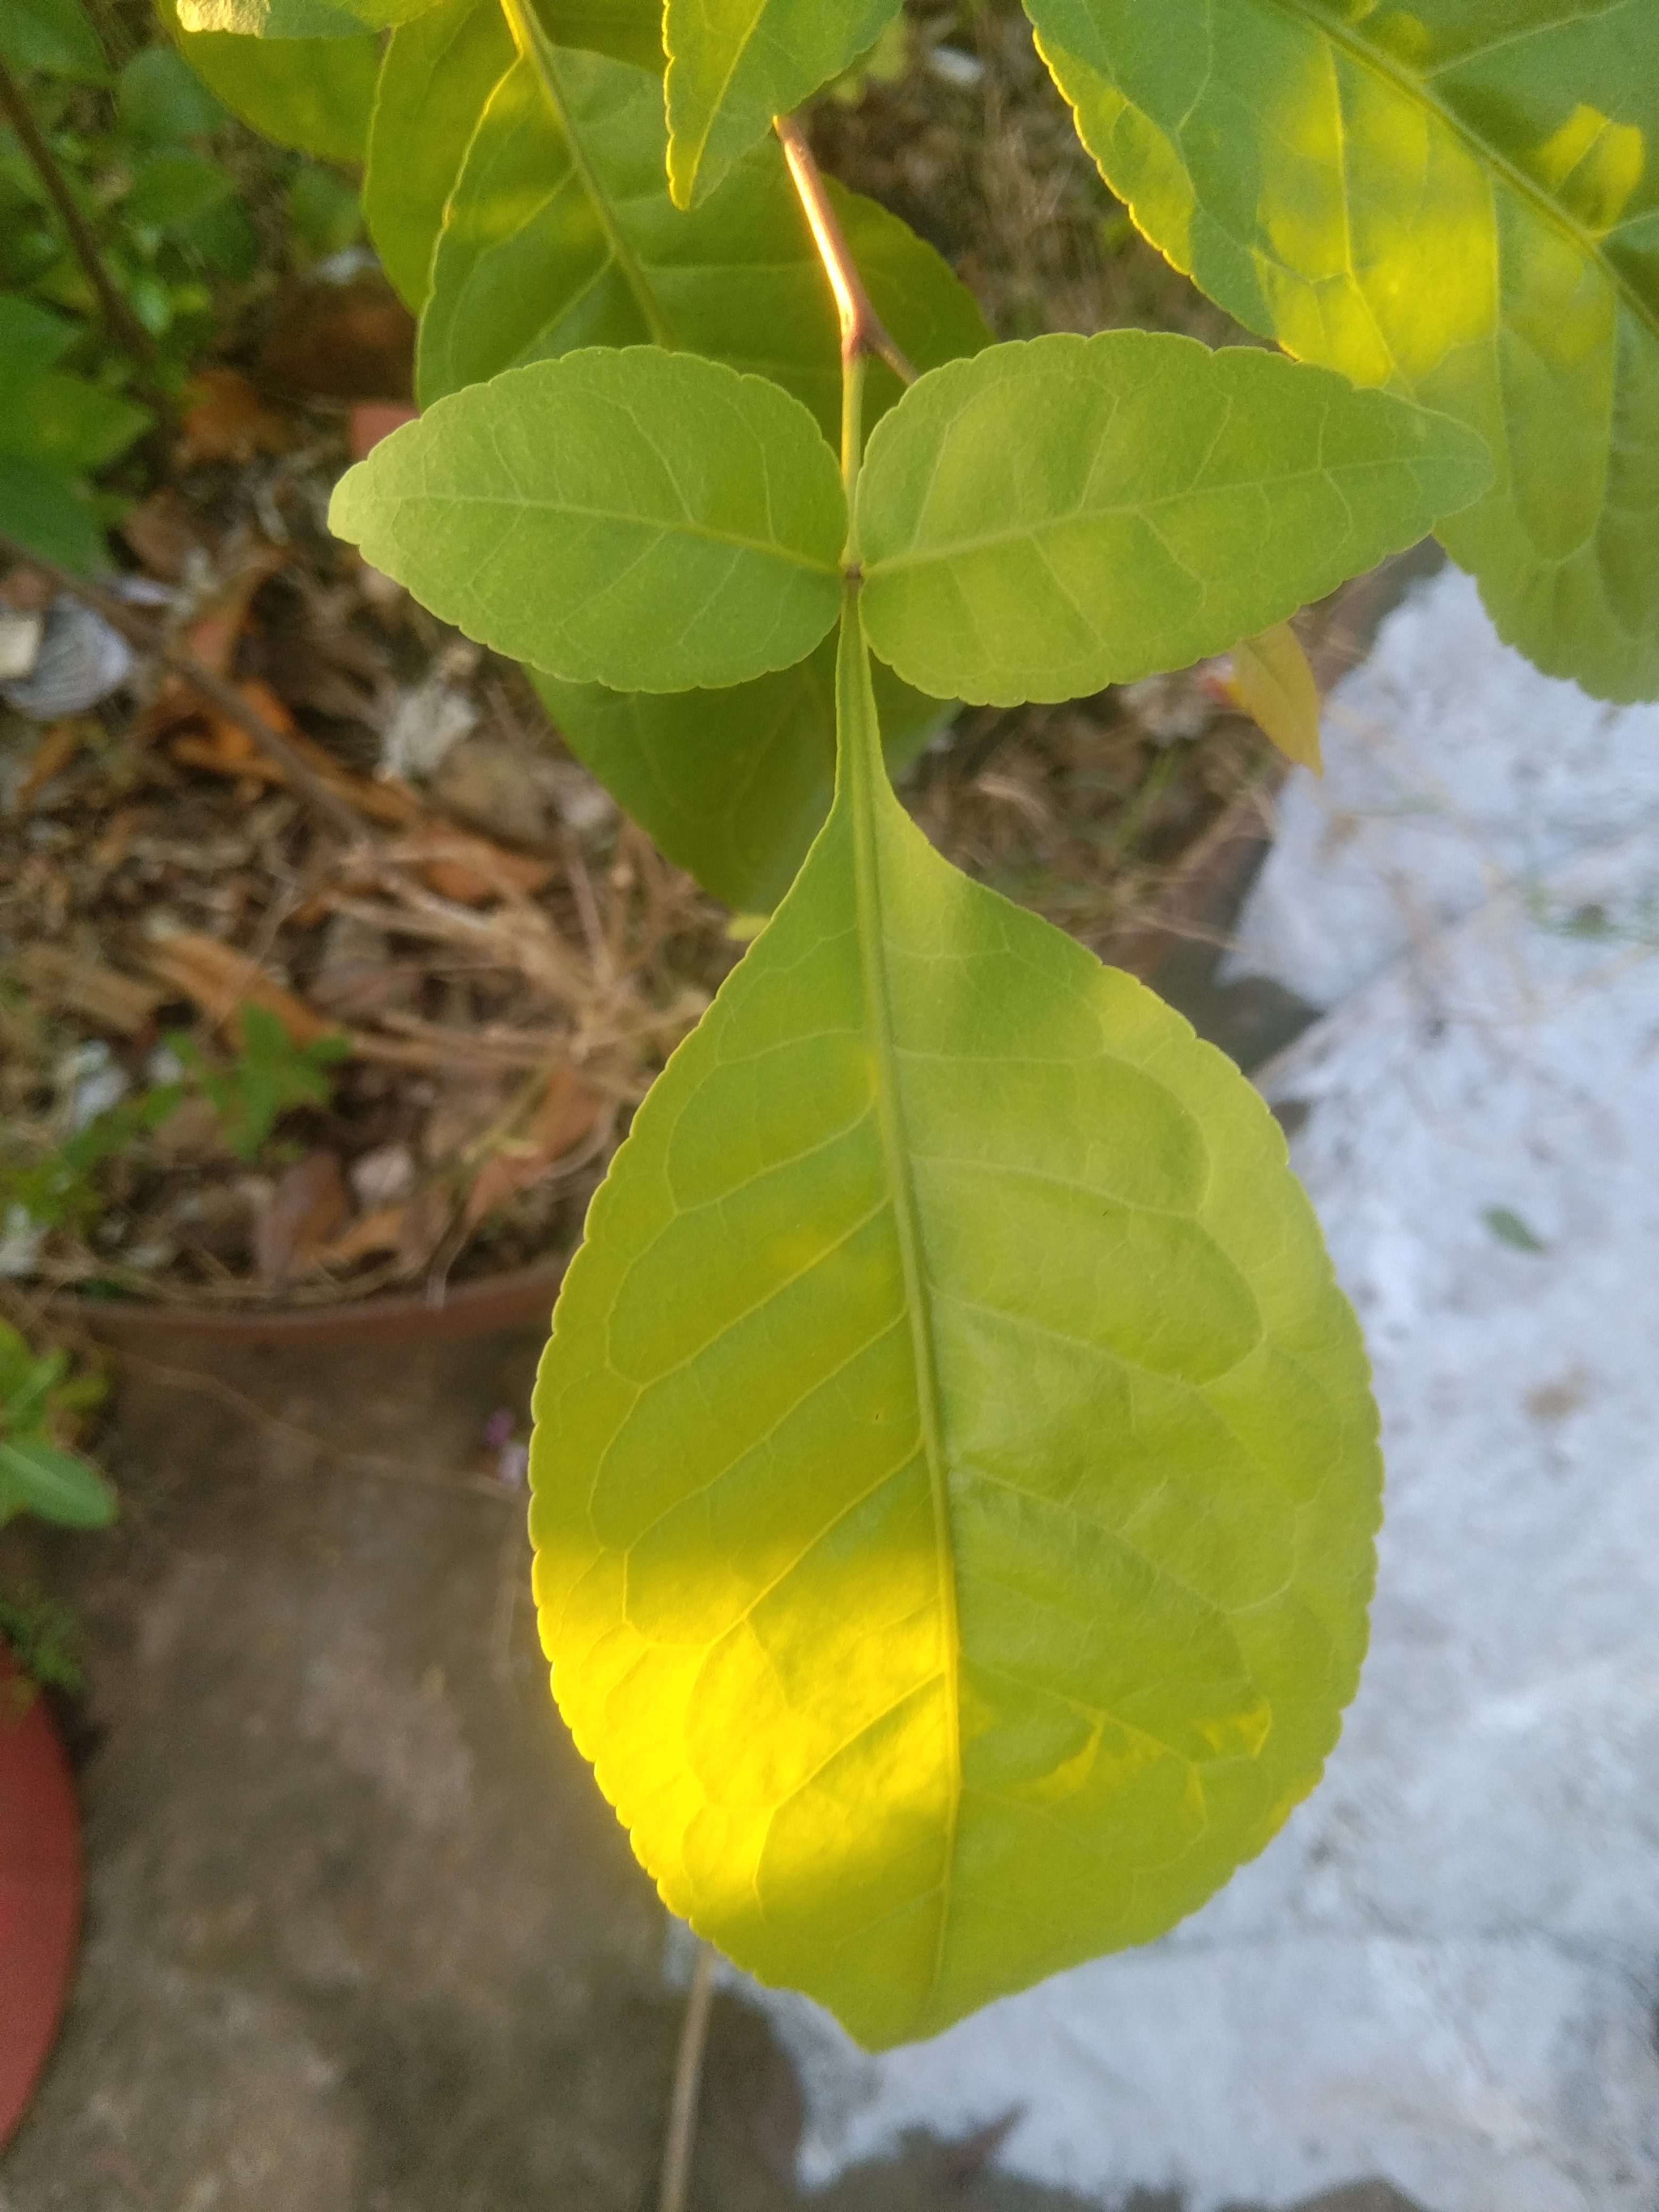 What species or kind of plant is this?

wood apple
